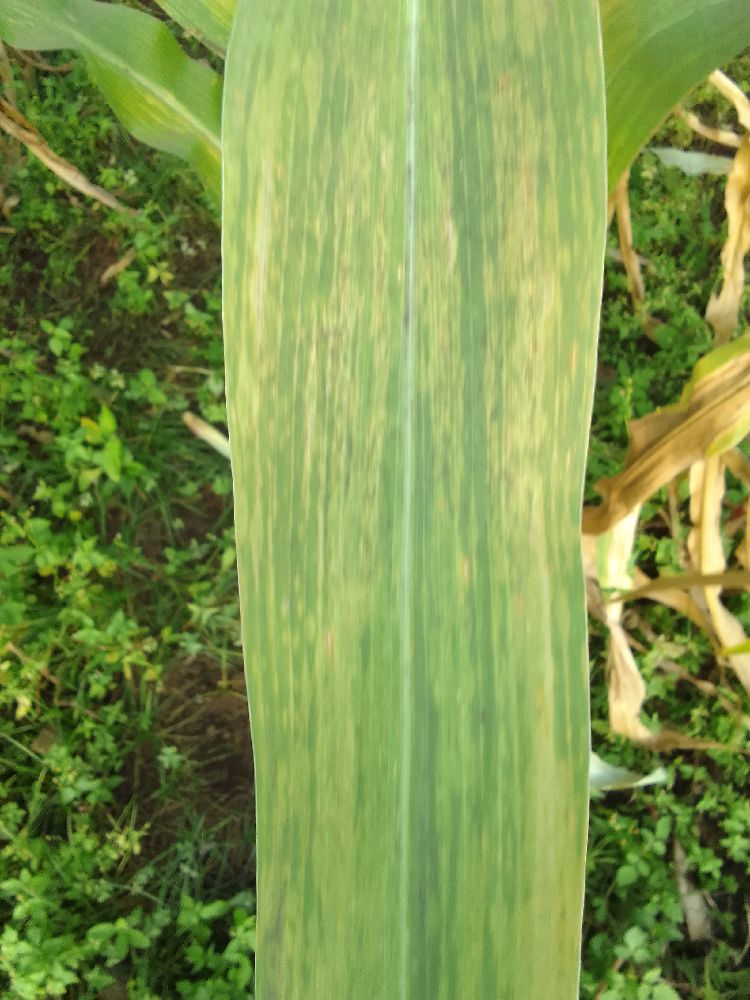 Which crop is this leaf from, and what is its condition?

maize, maize lethal necrosis
